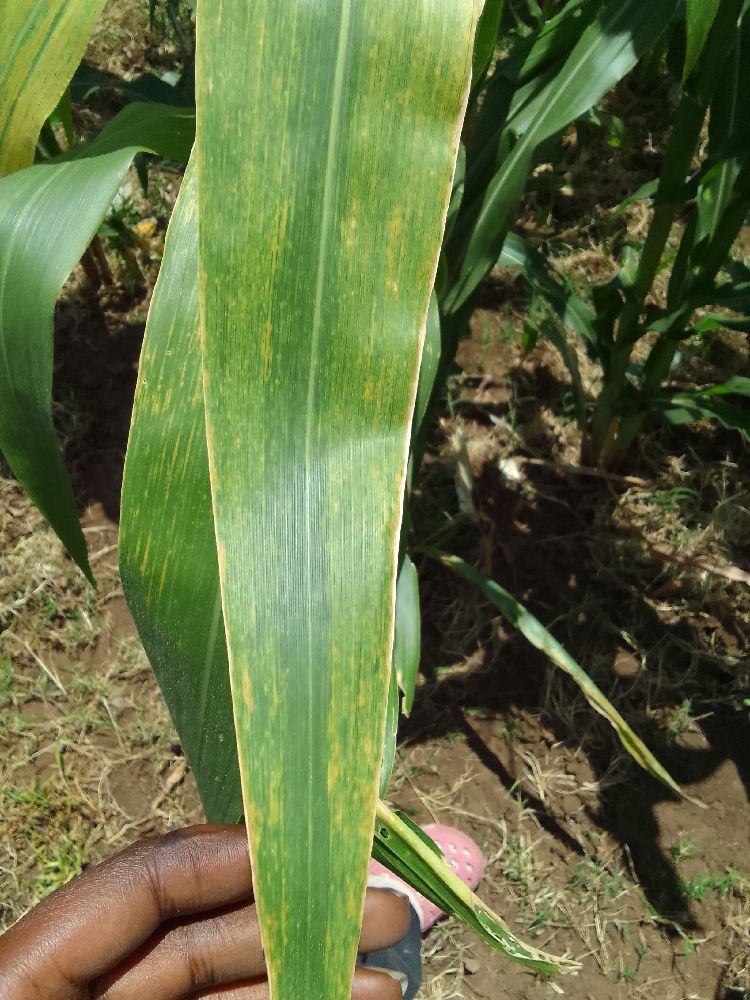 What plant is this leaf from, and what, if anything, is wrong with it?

maize, maize lethal necrosis
